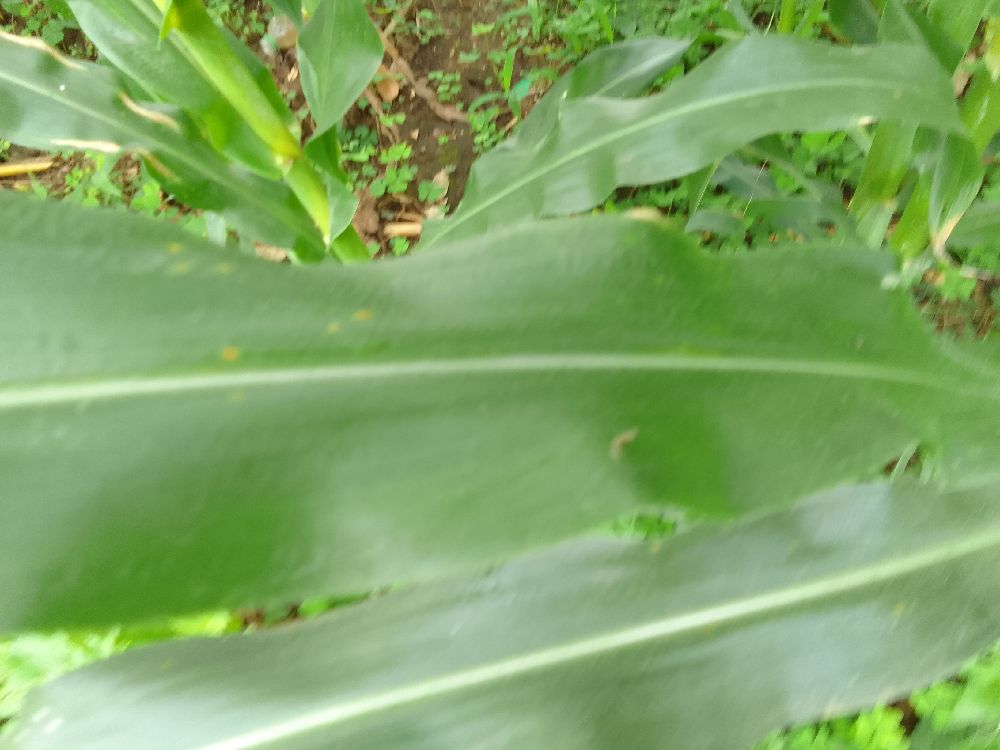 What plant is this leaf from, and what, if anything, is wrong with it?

maize, healthy
